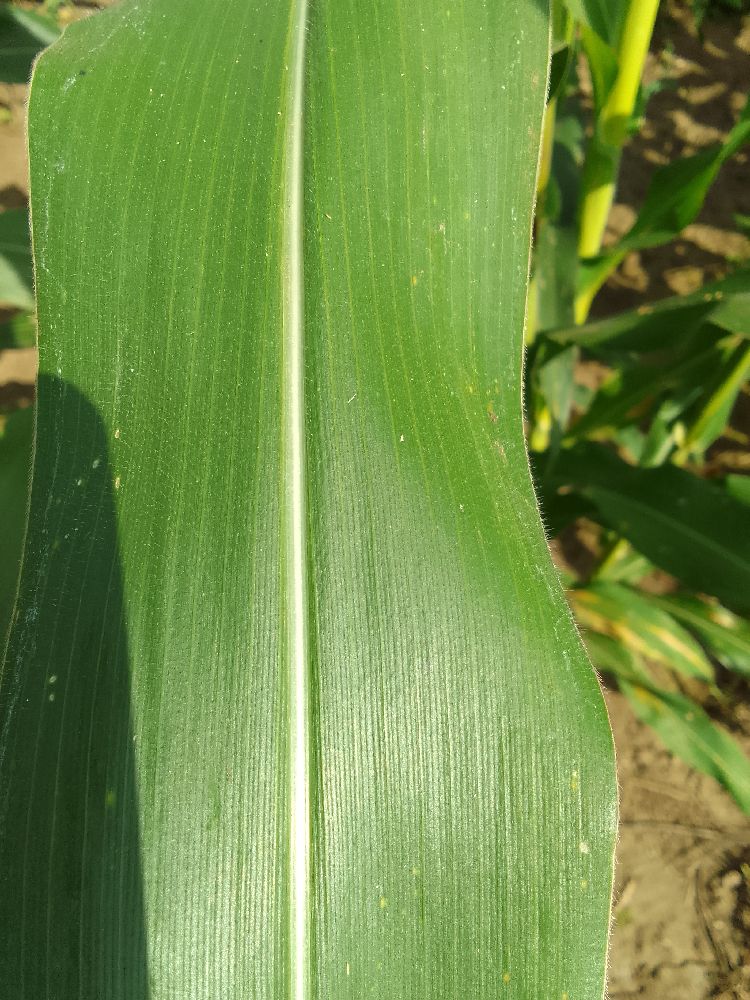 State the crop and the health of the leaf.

maize, healthy
